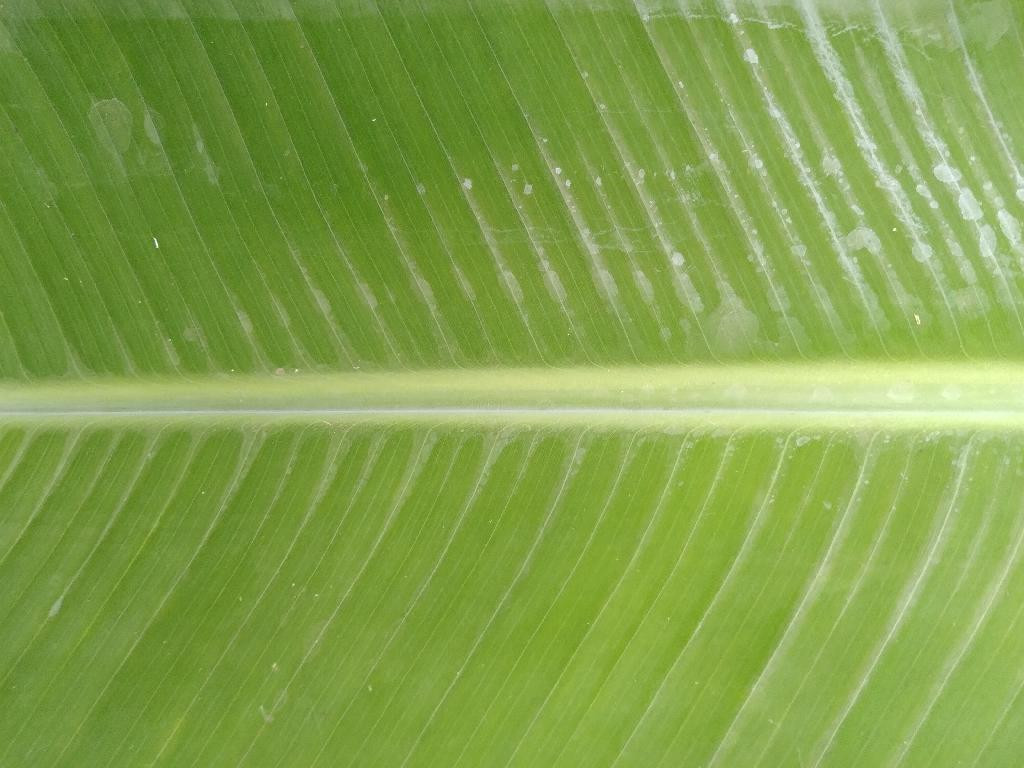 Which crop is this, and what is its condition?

banana, healthy
